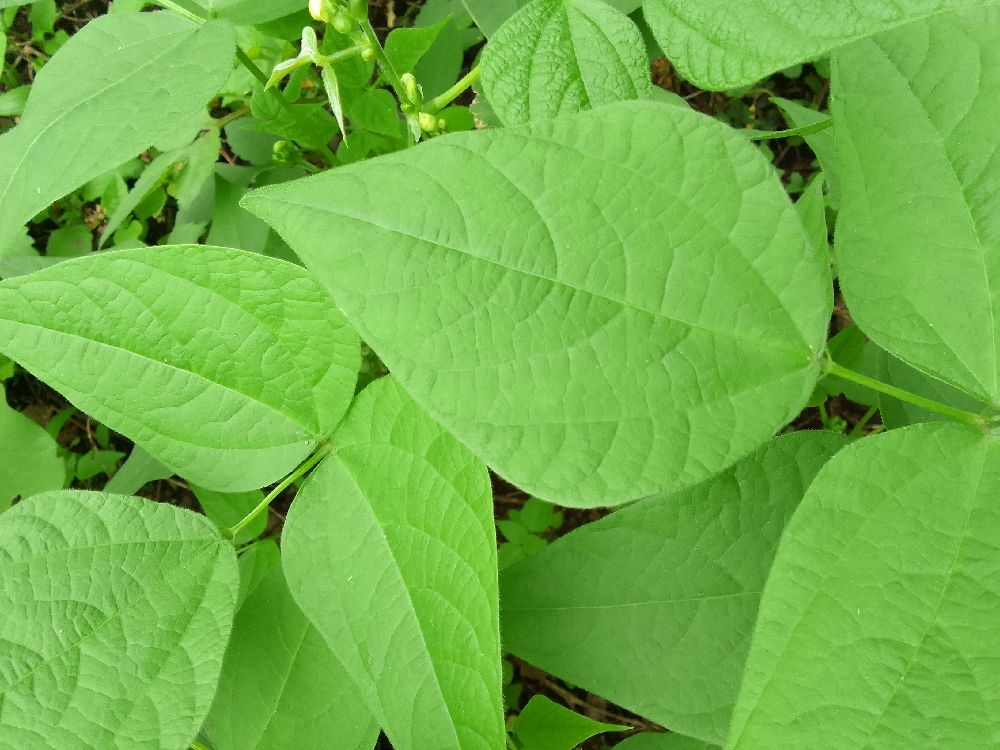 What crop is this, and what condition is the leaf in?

common bean, healthy
